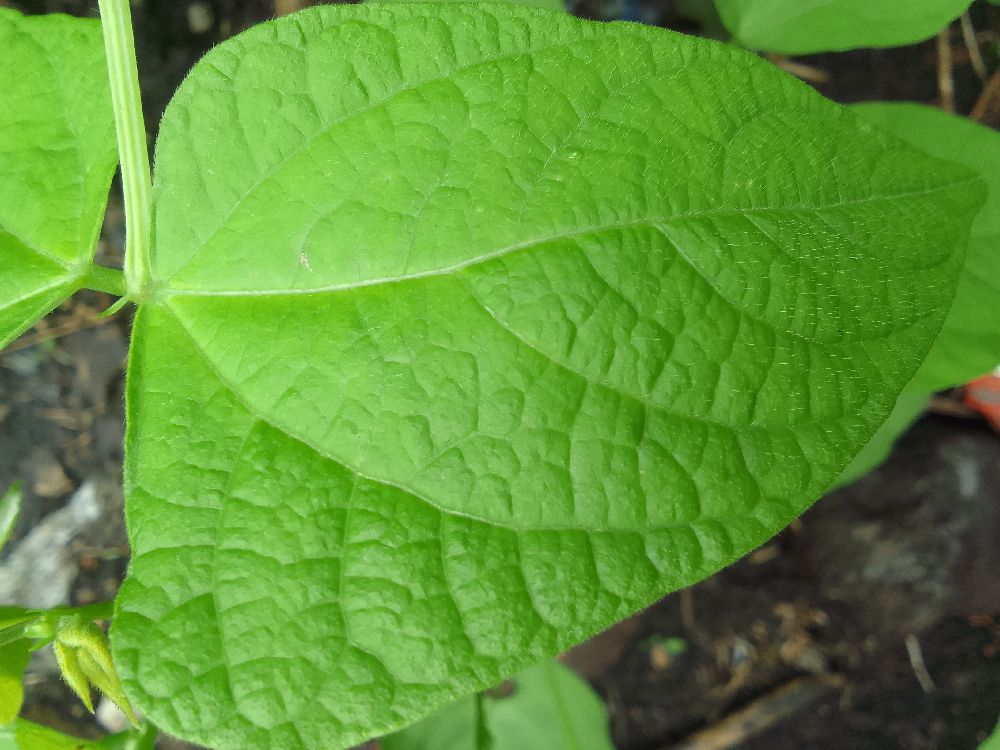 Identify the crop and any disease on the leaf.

common bean, healthy
